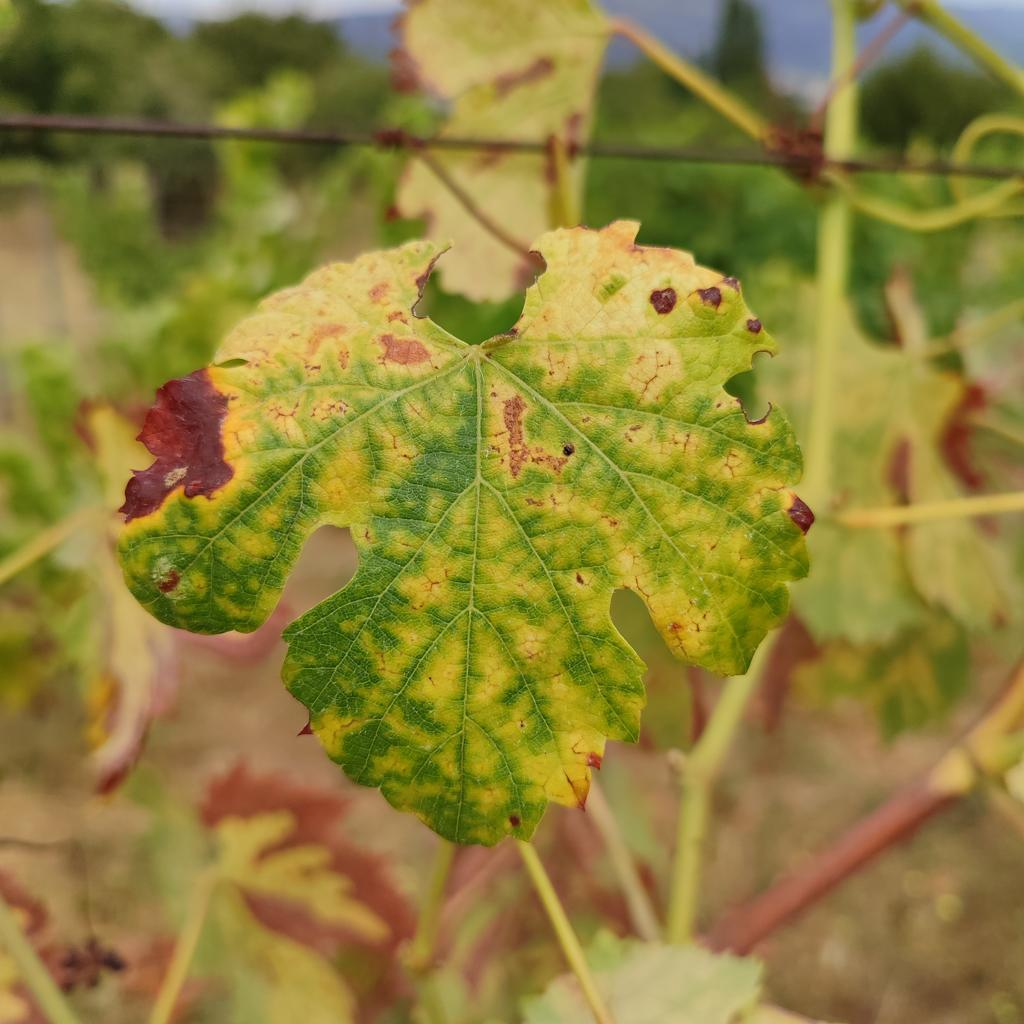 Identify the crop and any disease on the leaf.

grapevine, esca complex
